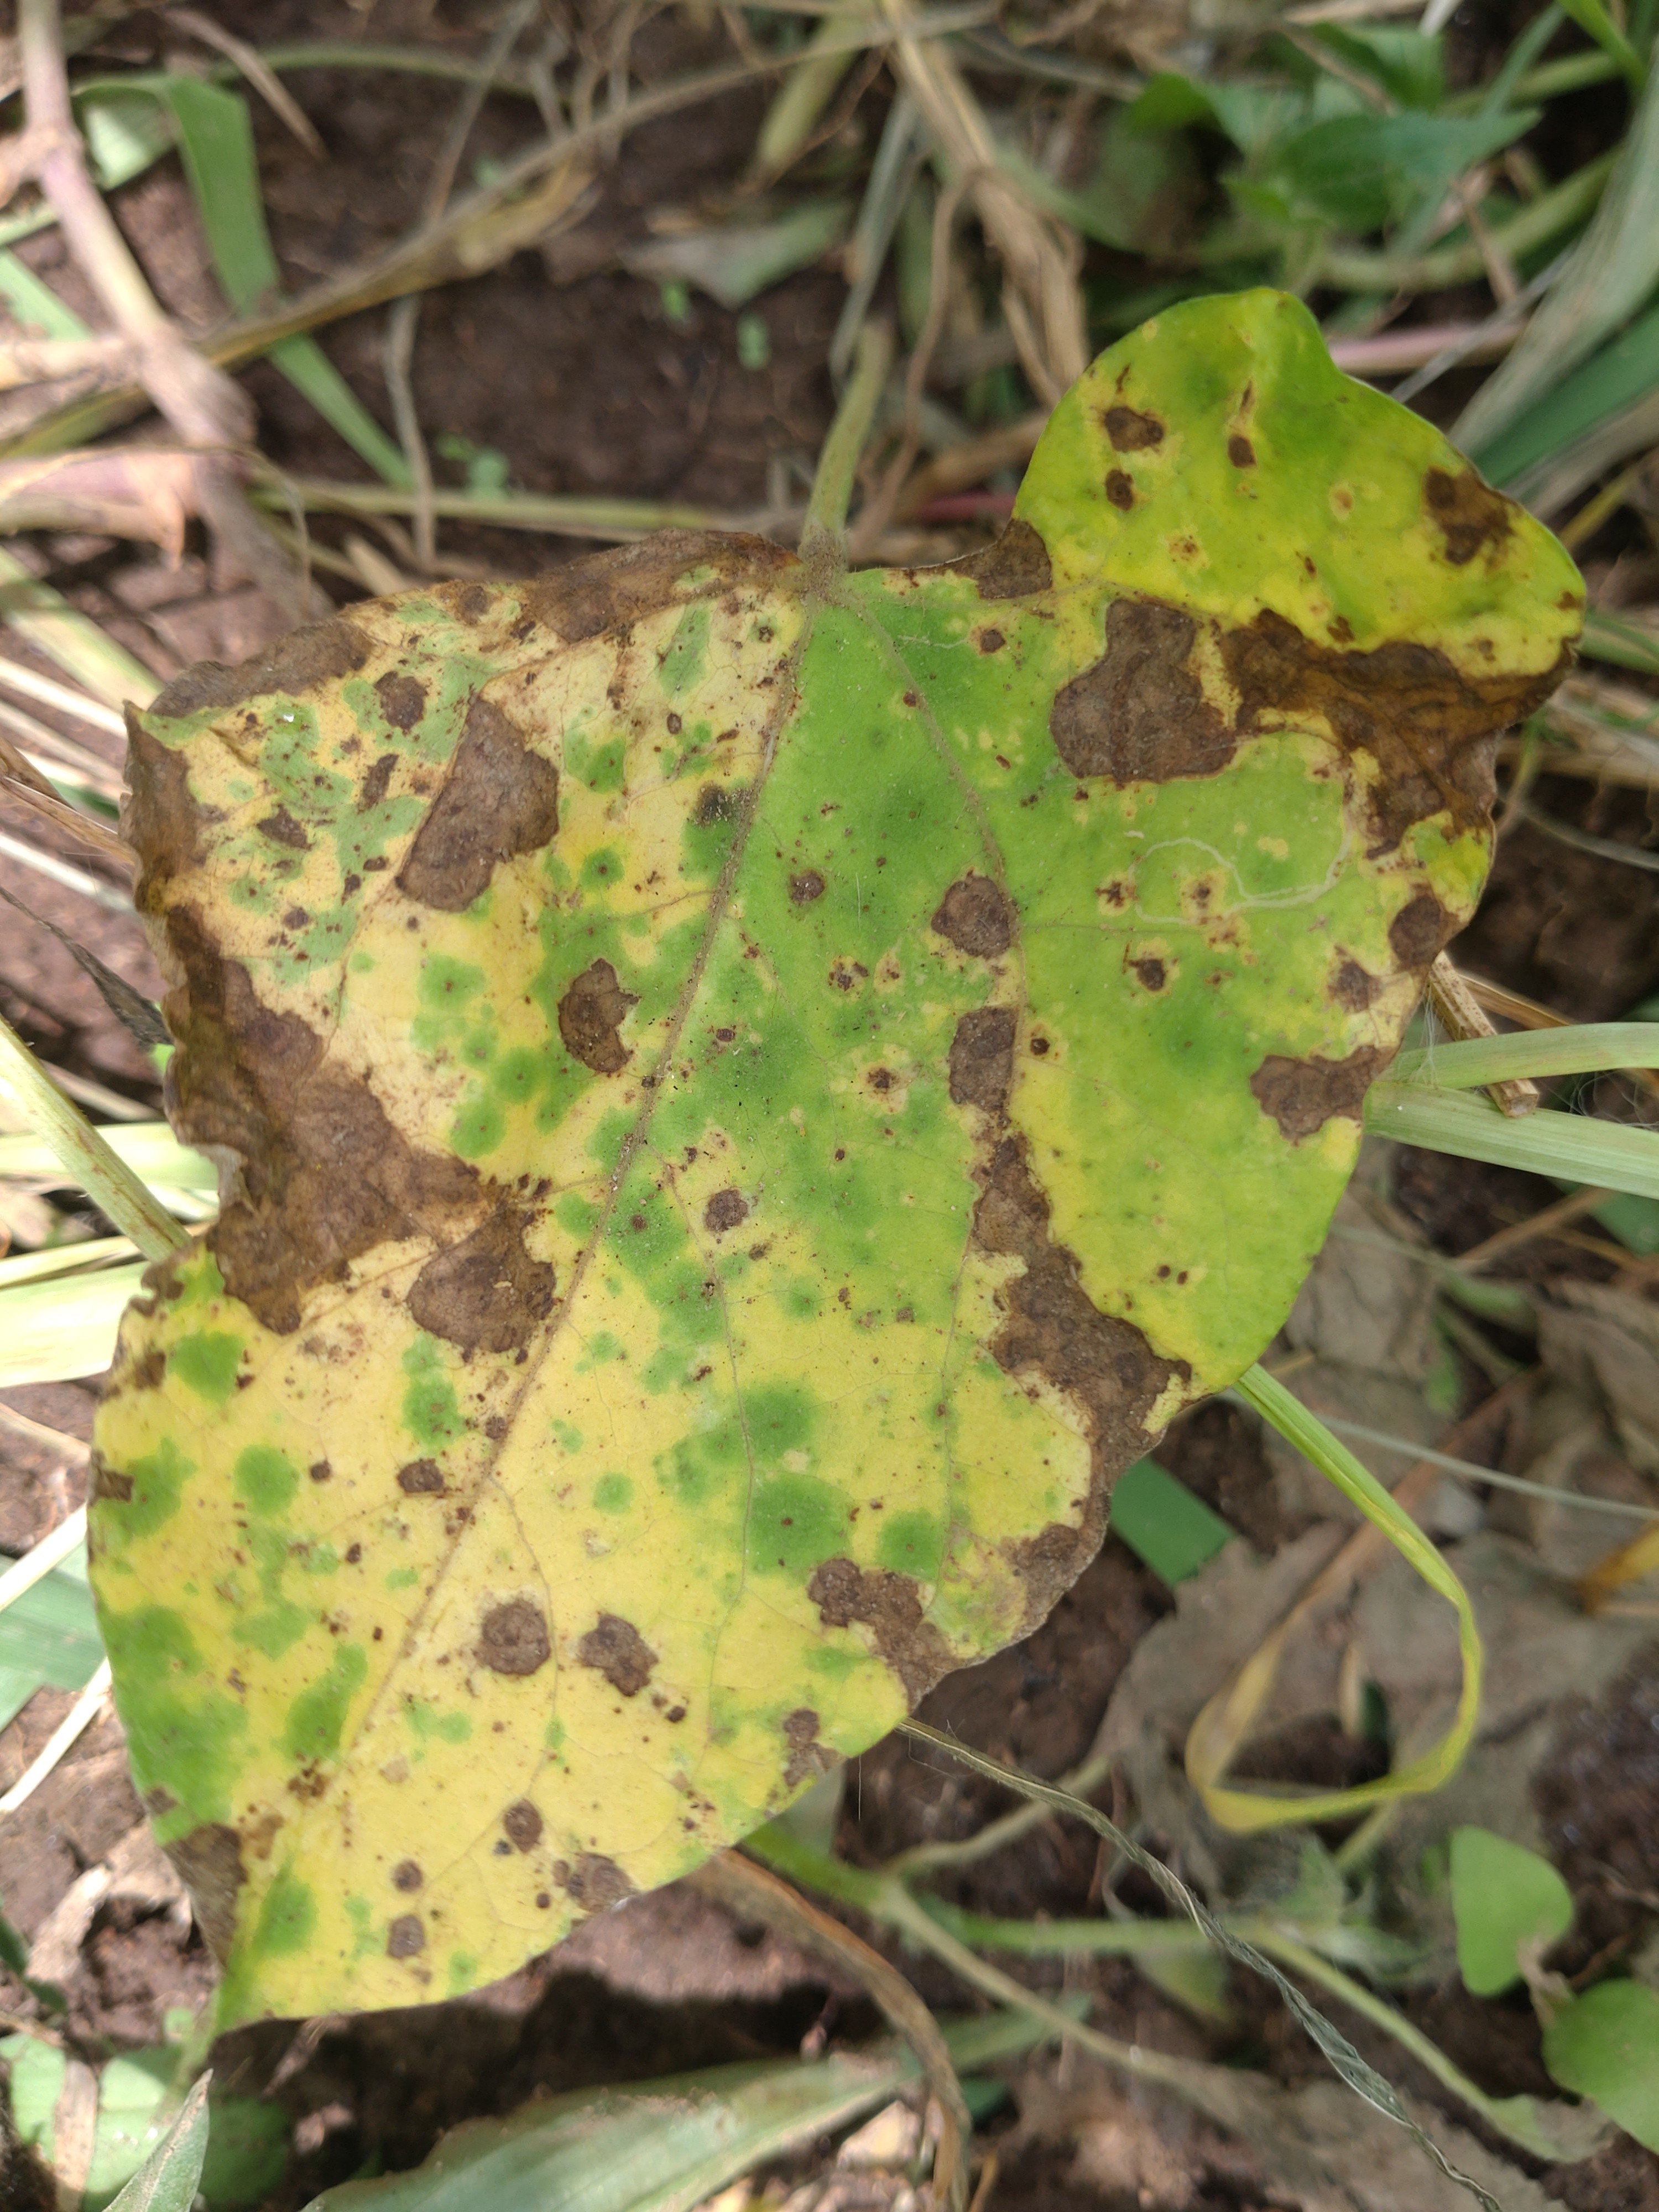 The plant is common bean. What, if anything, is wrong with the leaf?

rust
